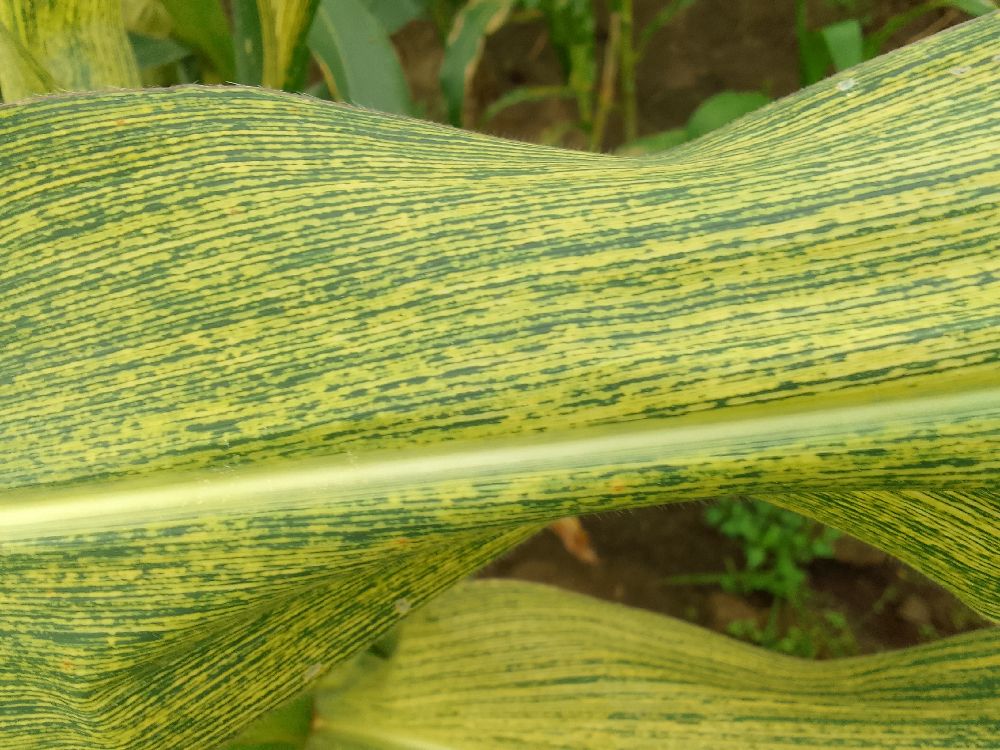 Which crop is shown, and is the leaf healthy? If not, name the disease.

maize, maize streak virus
